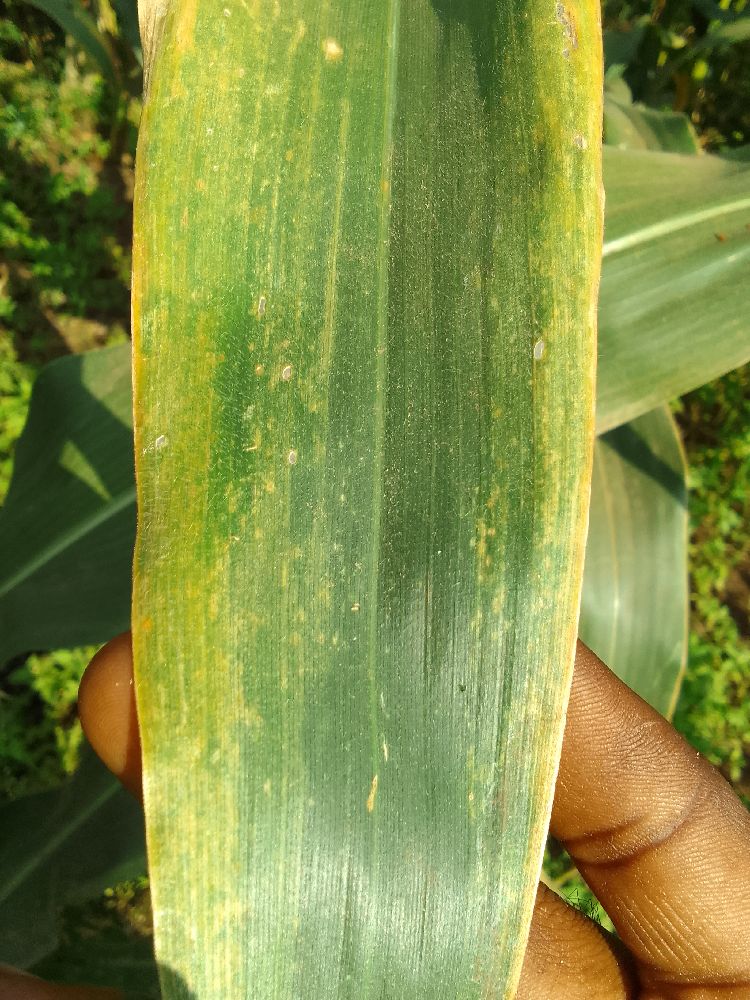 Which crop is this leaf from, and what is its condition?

maize, maize lethal necrosis
